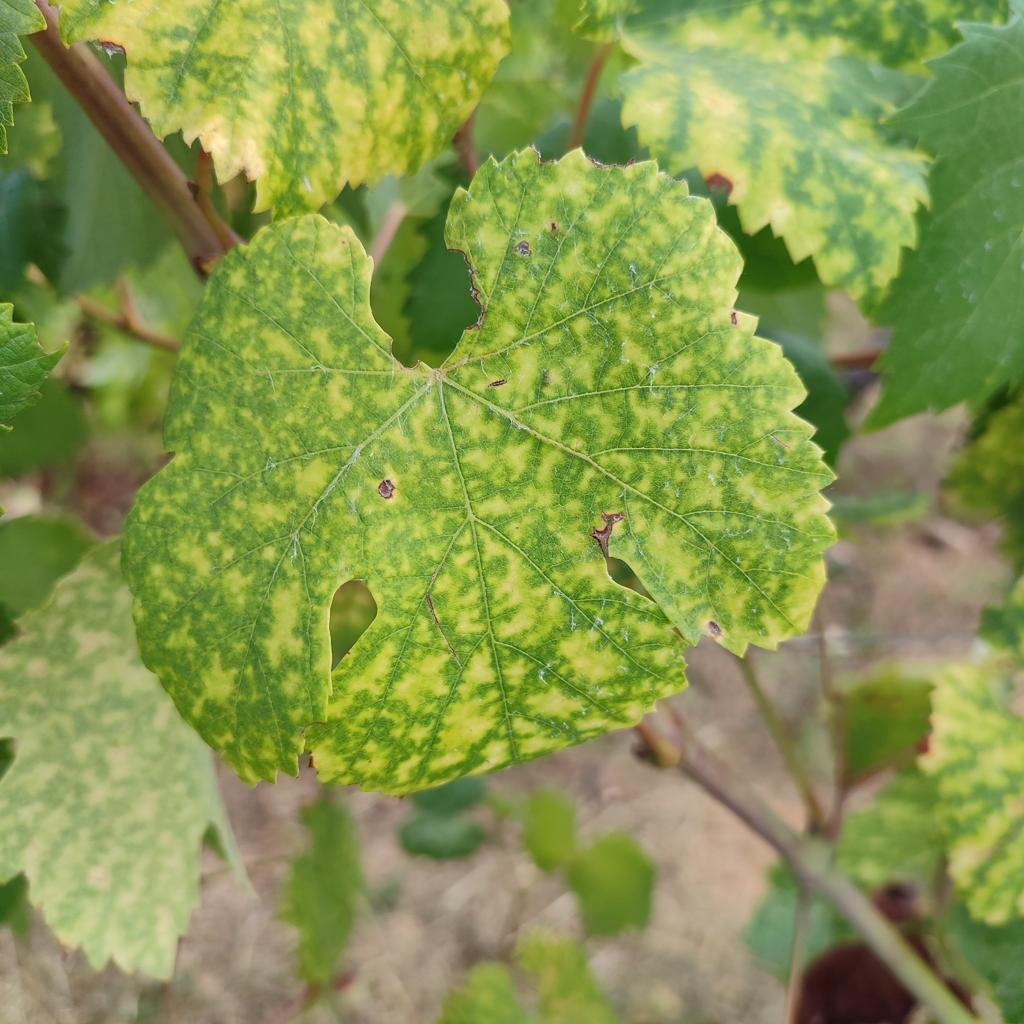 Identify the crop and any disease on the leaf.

grapevine, esca complex
